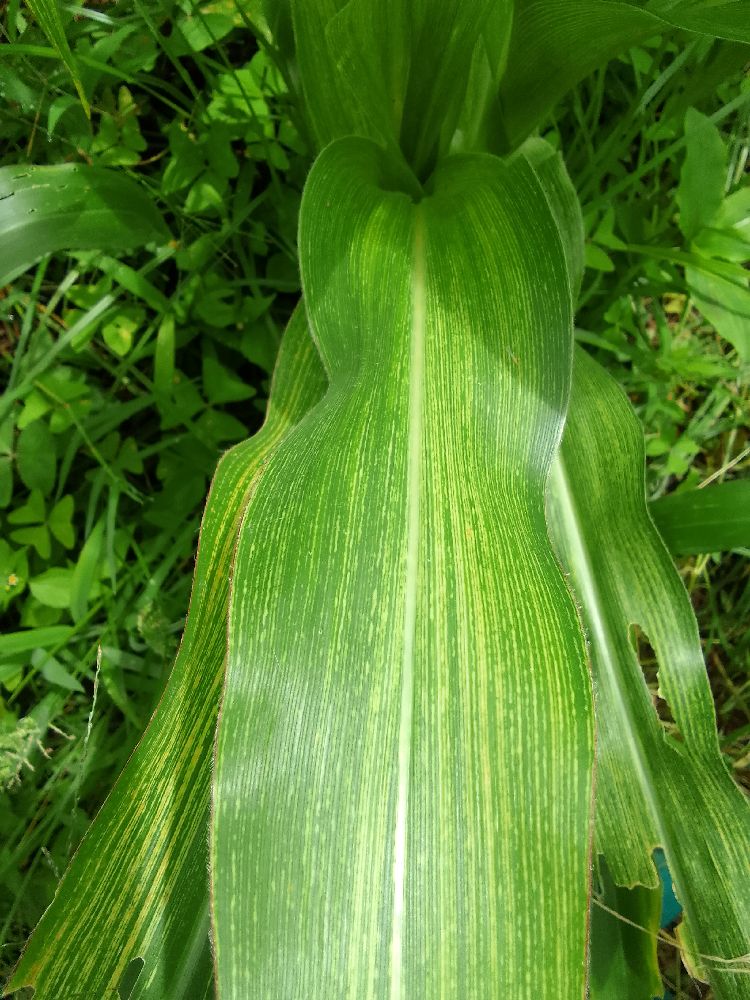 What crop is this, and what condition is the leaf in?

maize, maize streak virus
